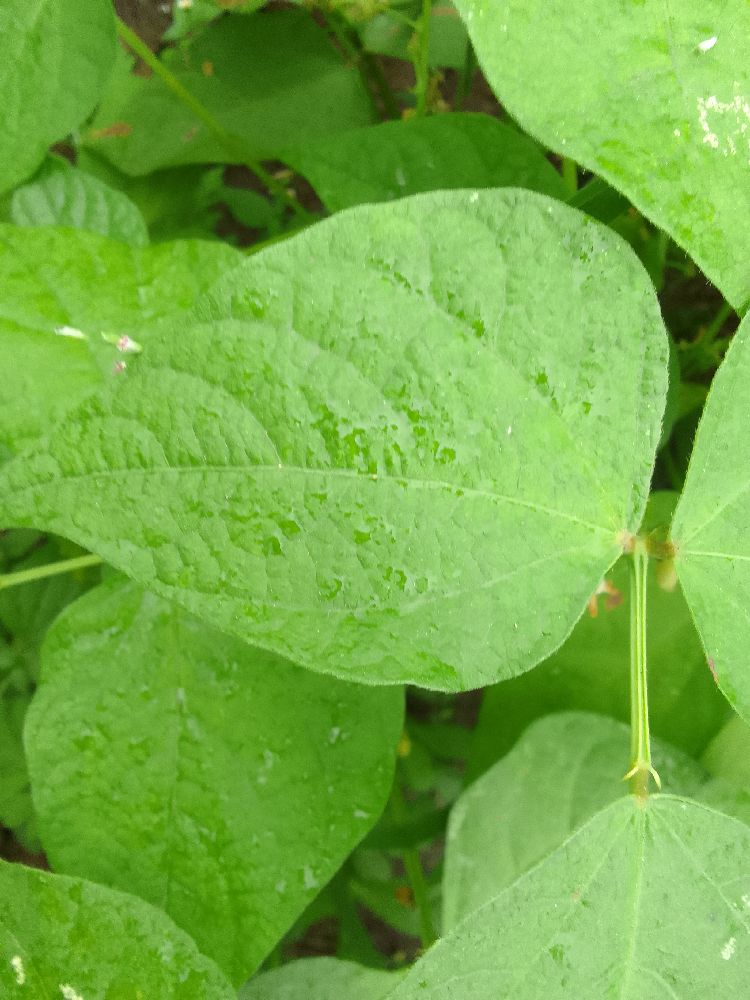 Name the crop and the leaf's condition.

common bean, healthy
